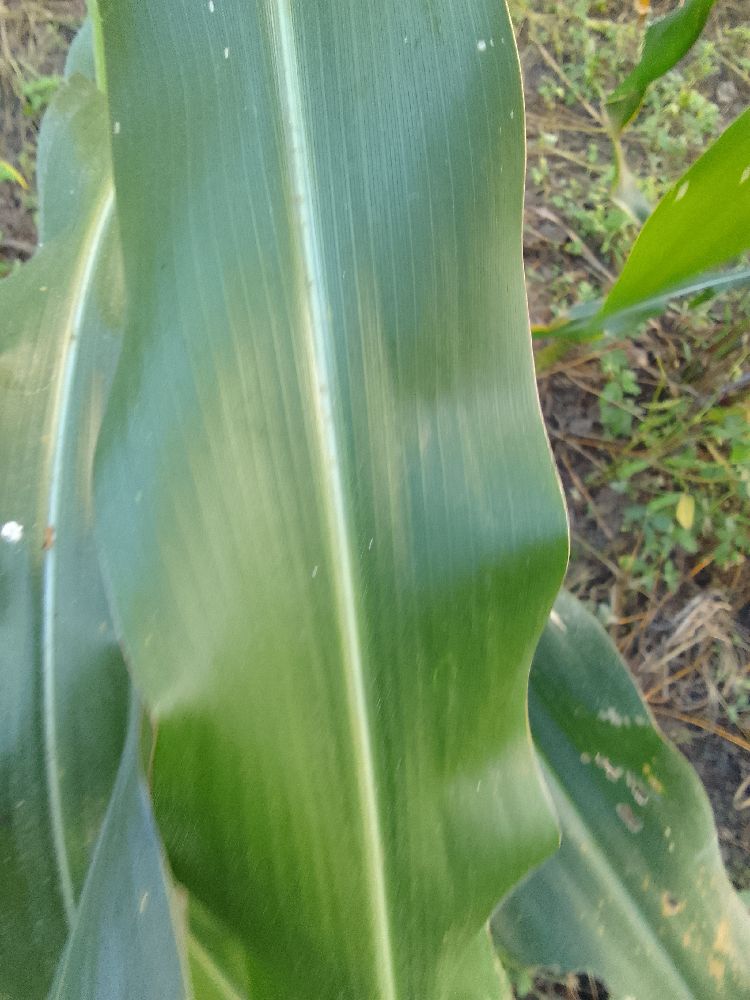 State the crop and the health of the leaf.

maize, healthy
